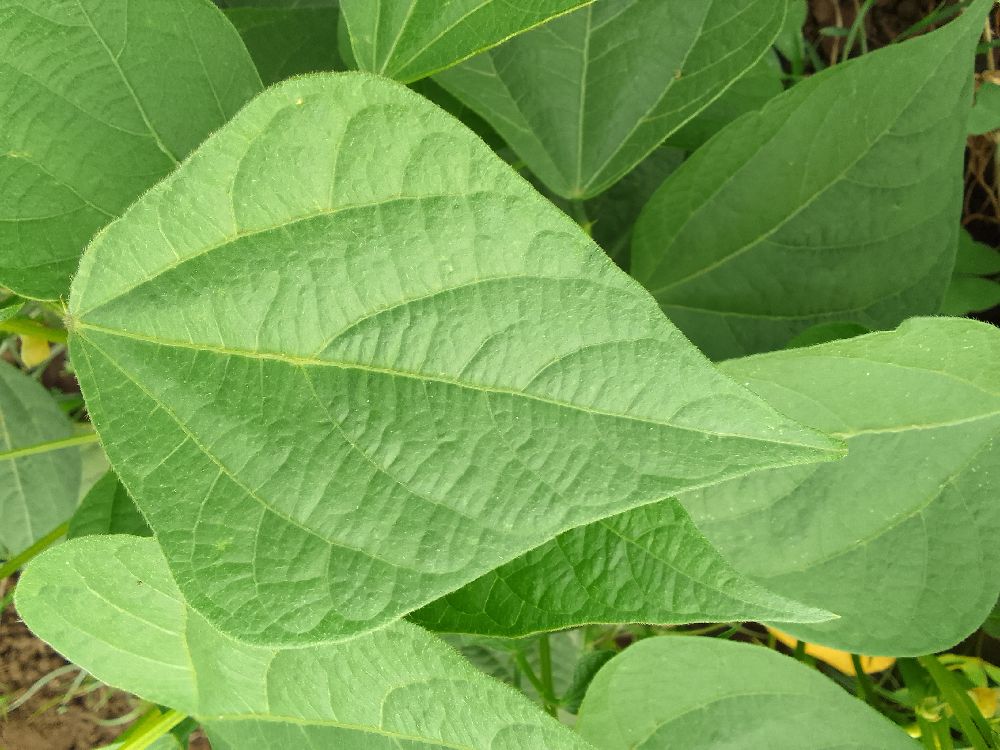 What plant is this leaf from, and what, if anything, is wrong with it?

common bean, healthy
